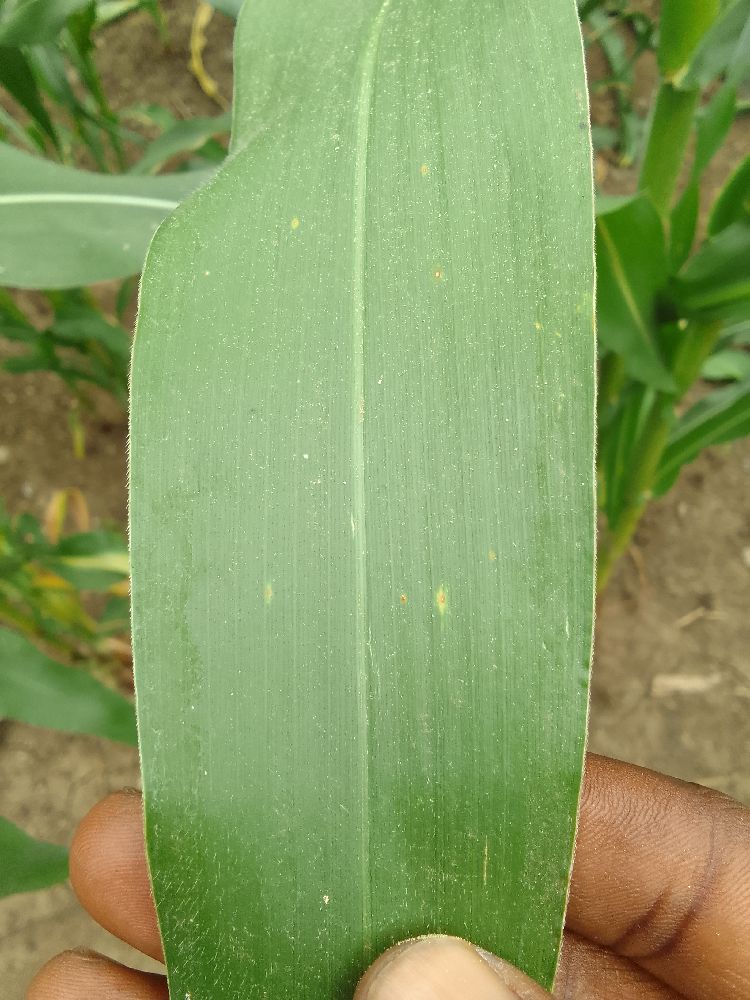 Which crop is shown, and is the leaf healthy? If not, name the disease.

maize, healthy
